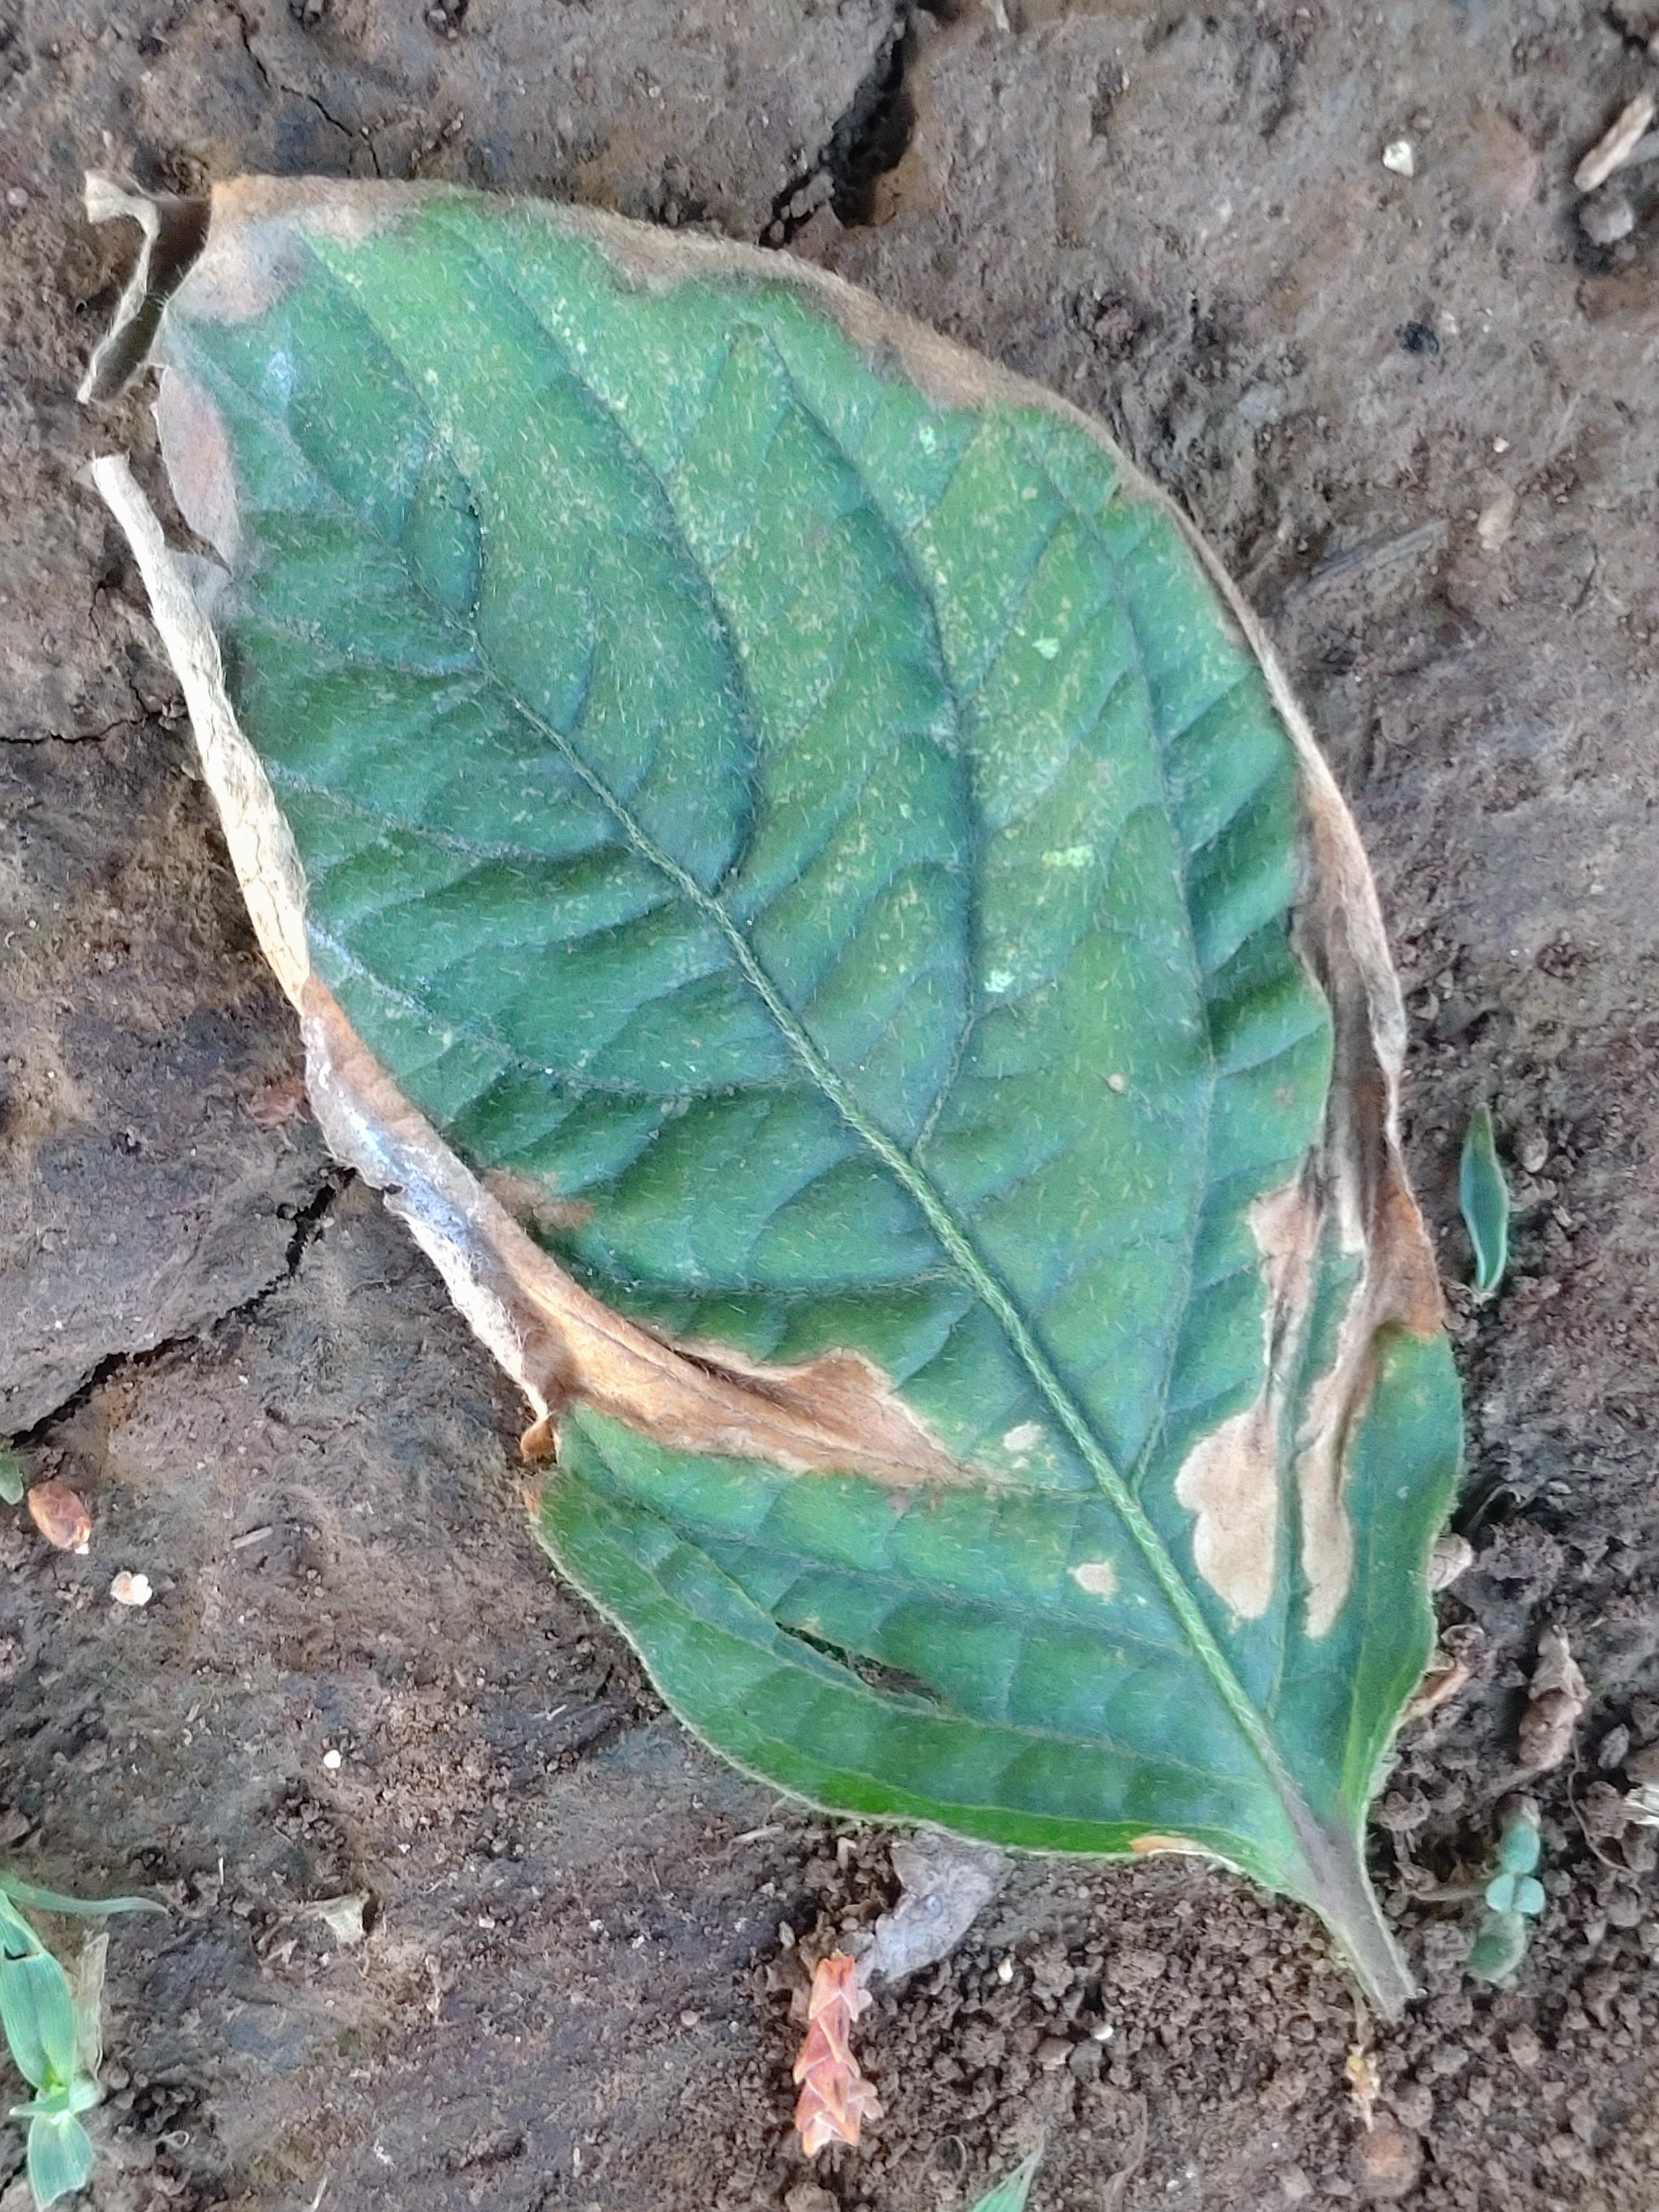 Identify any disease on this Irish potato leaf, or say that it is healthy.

early blight
